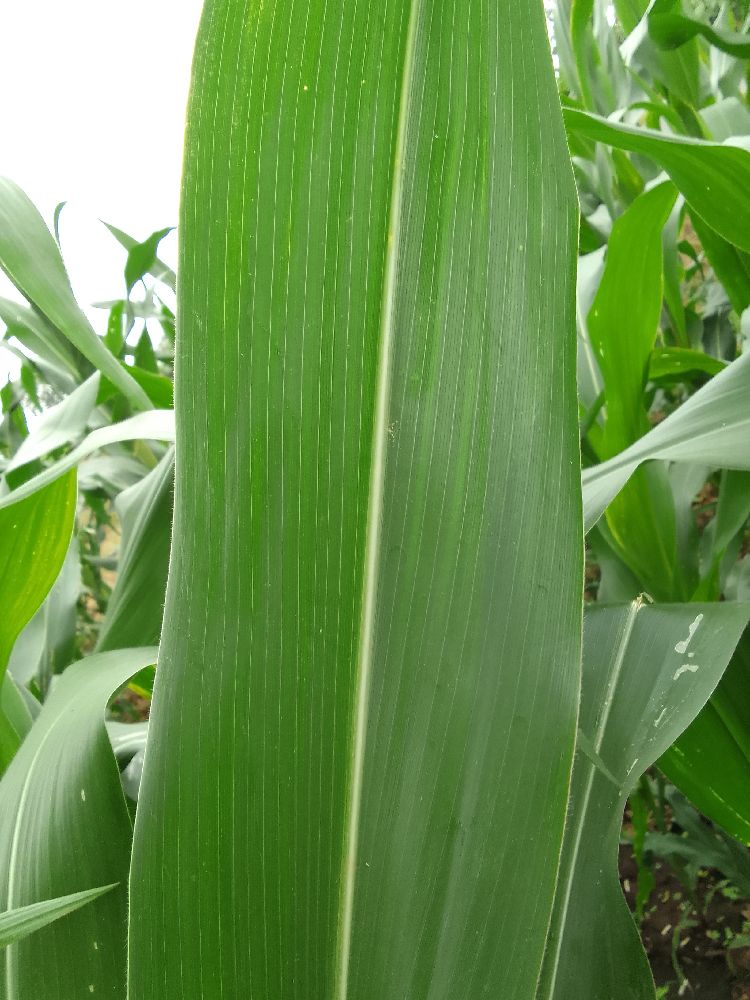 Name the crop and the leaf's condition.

maize, healthy
